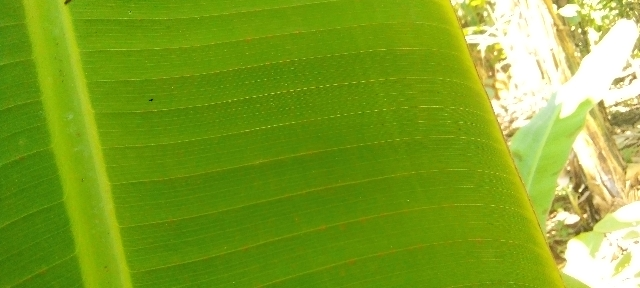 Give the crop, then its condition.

banana, healthy
